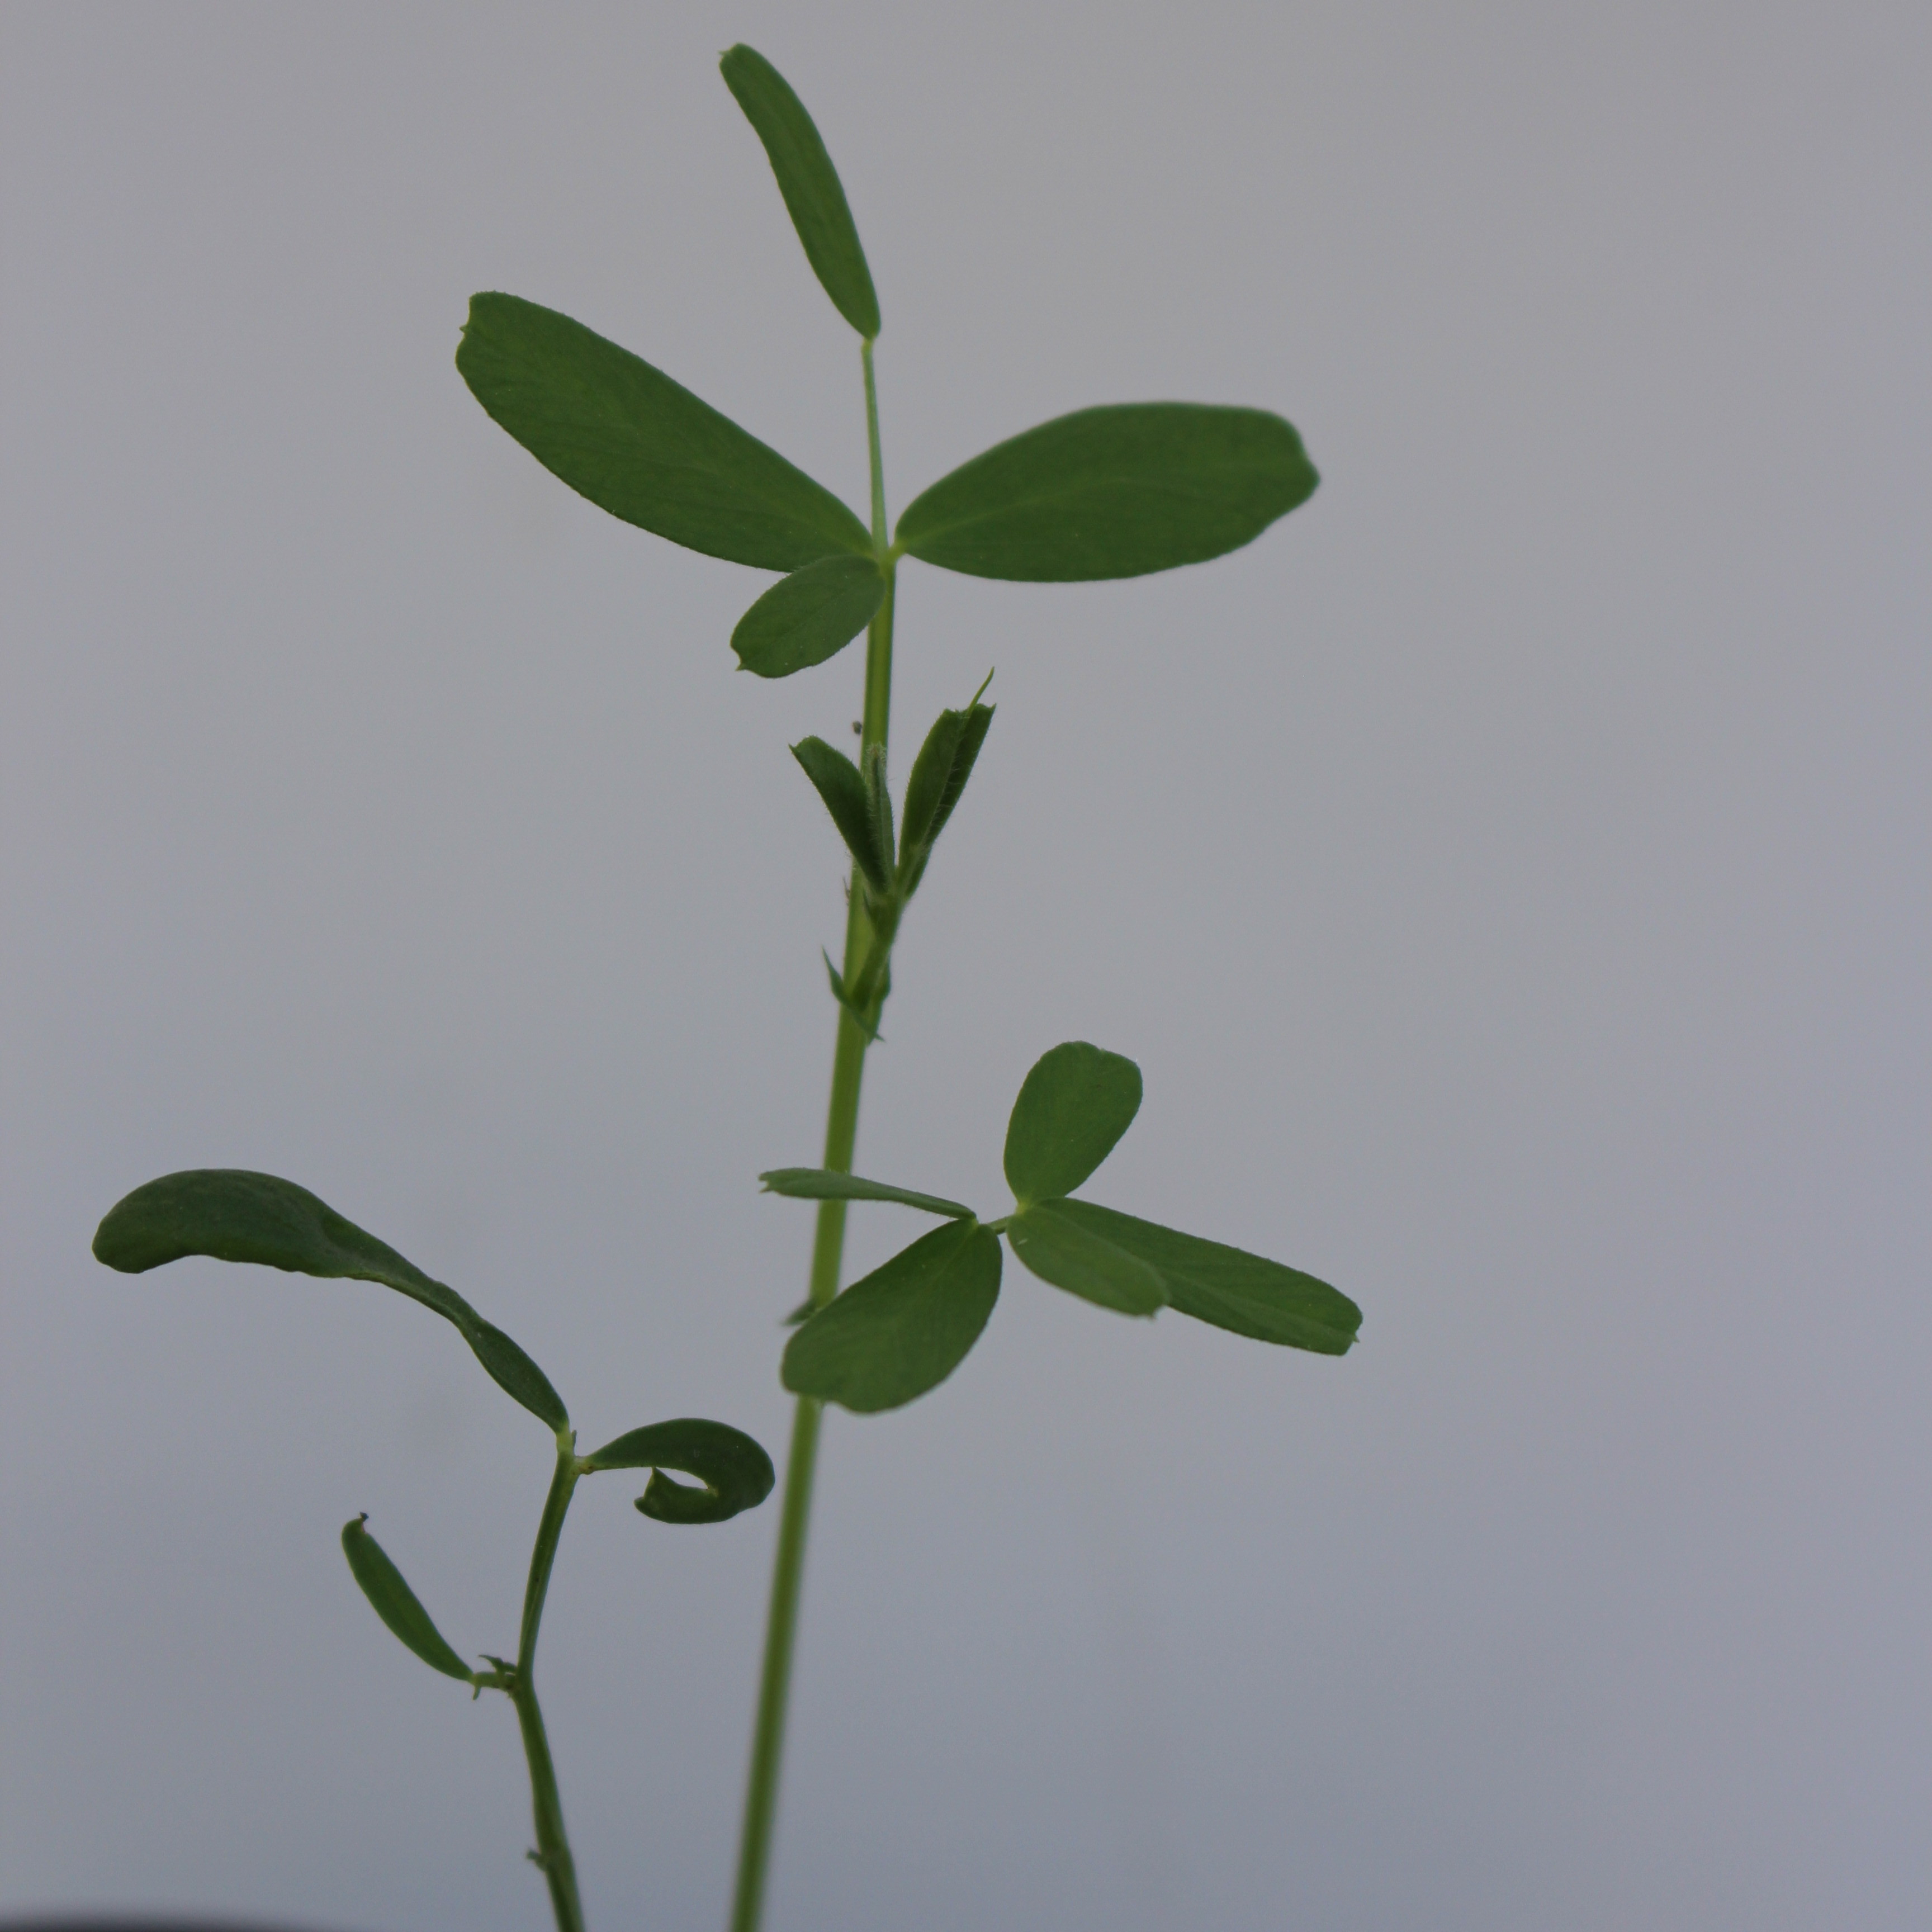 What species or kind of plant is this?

Vicia sativa
